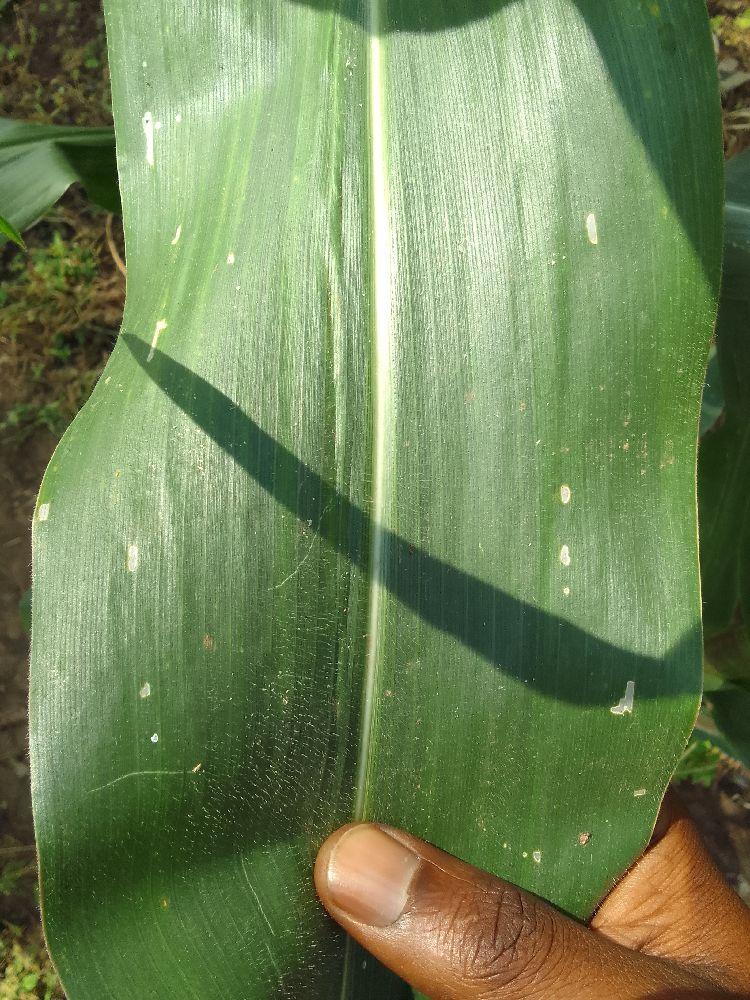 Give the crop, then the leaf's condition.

maize, healthy
